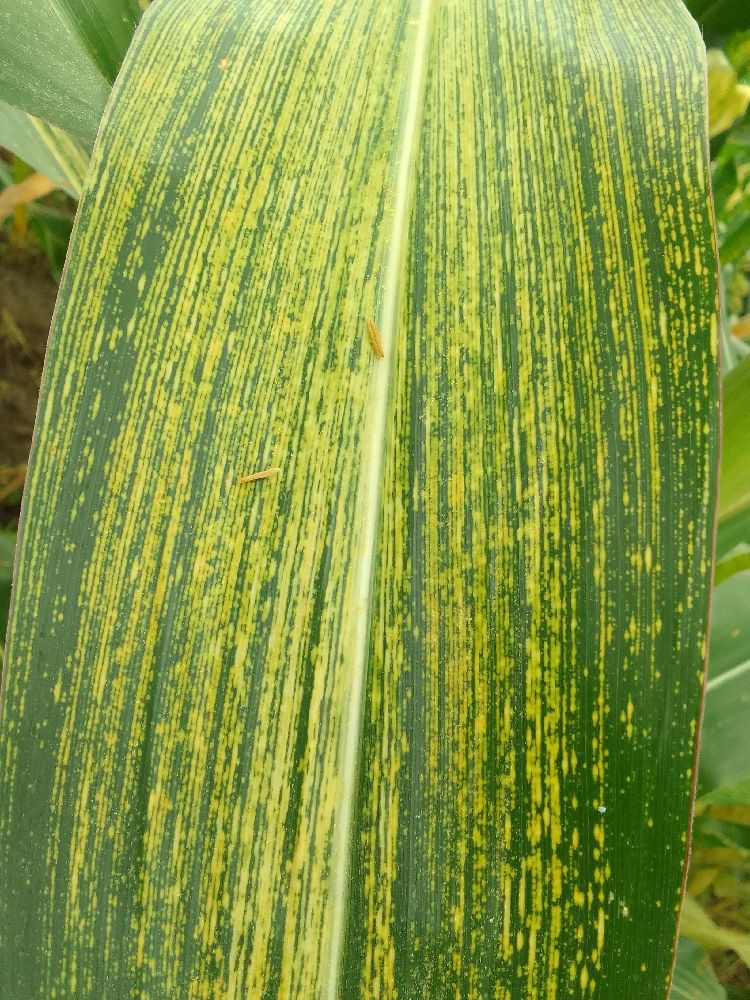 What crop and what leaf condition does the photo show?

maize, maize streak virus
